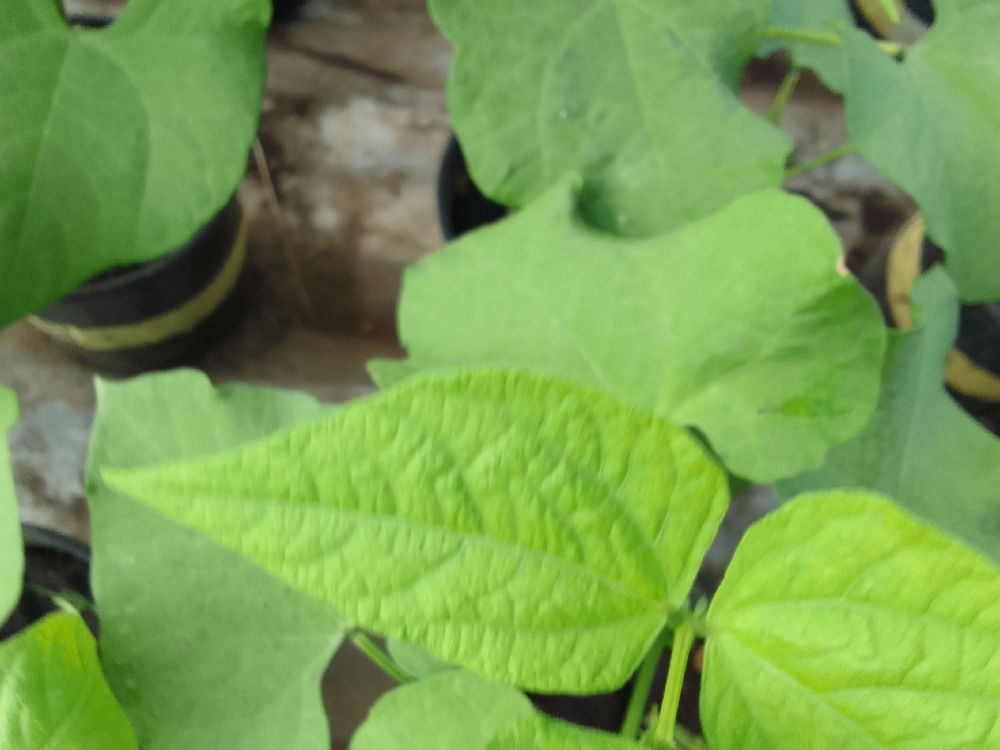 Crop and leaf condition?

common bean, healthy
